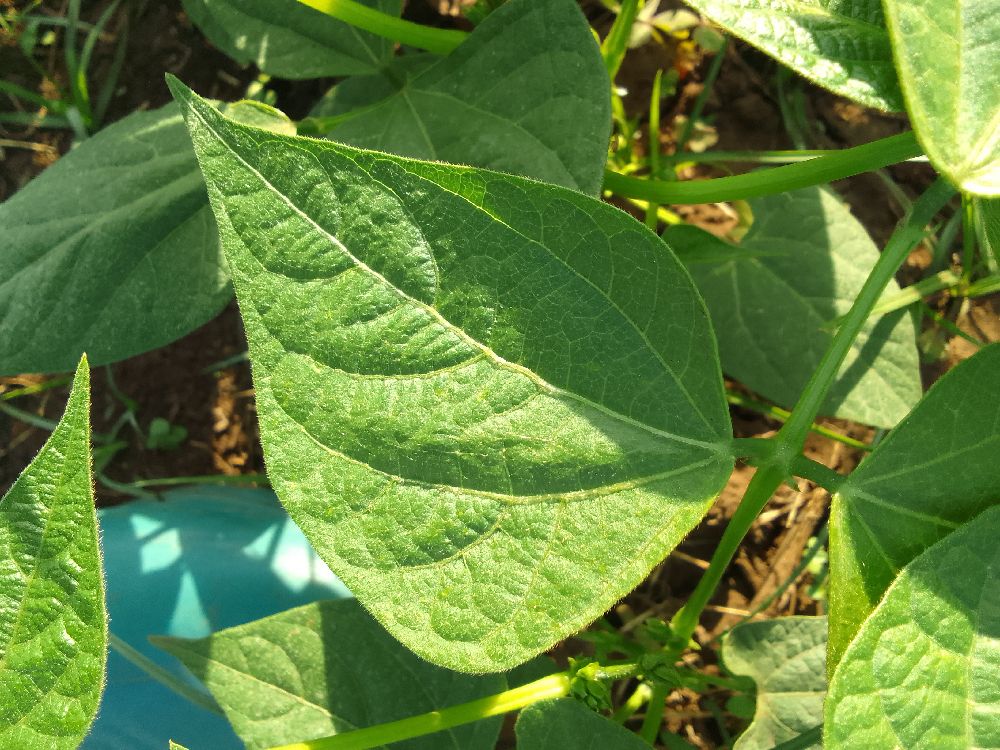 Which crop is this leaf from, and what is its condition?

common bean, healthy
